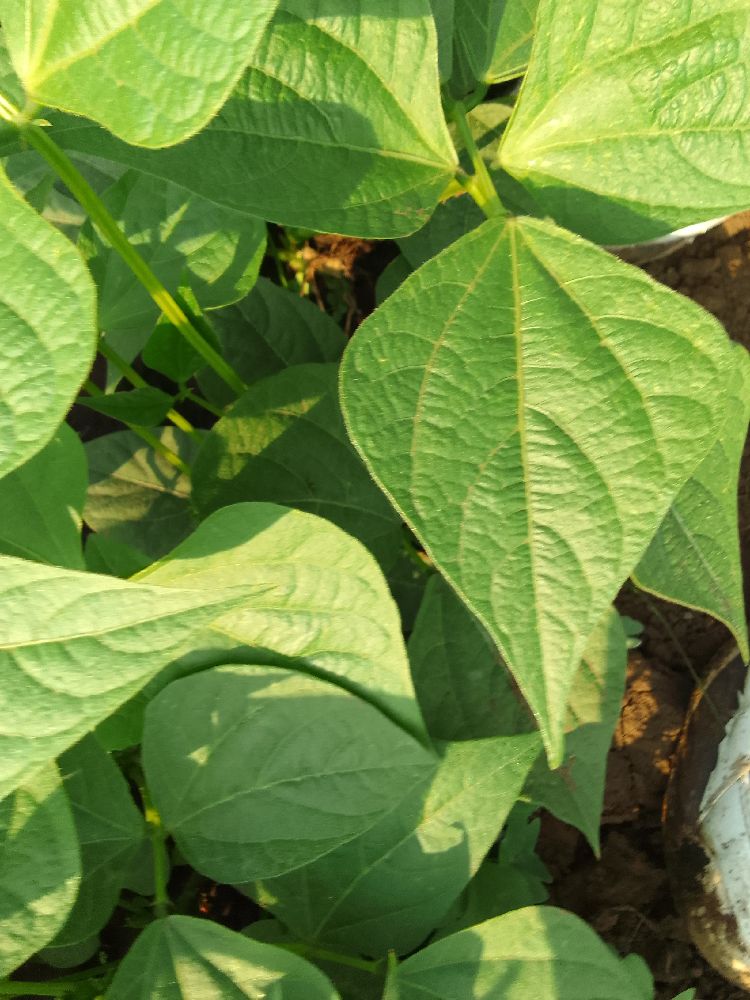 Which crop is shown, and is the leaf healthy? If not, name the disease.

common bean, healthy
